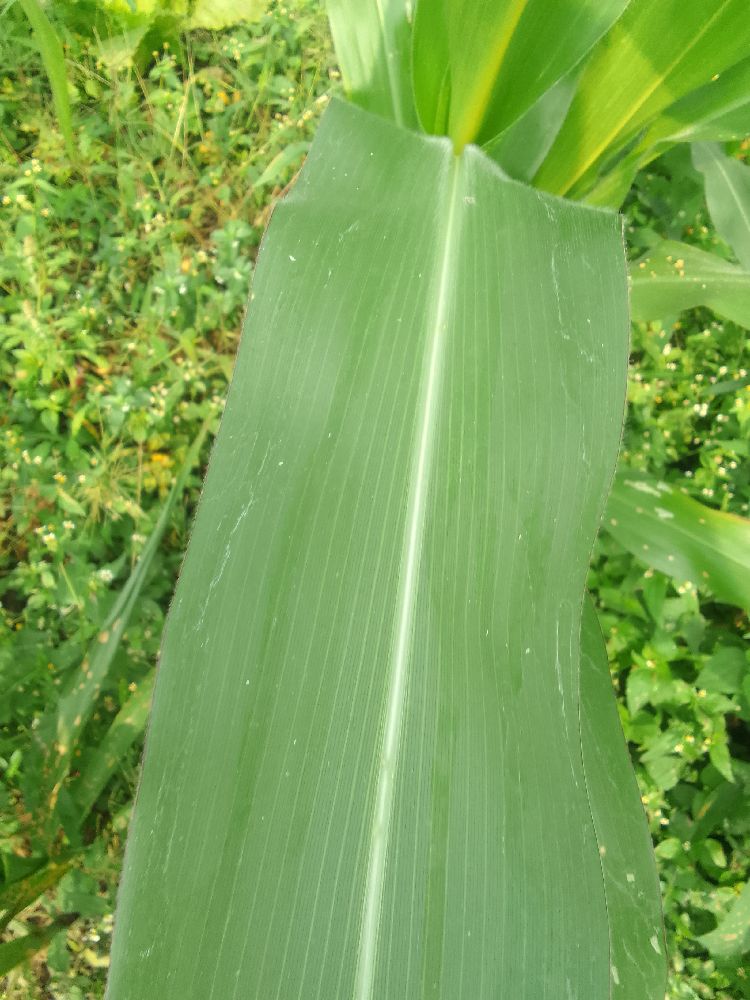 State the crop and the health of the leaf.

maize, healthy
